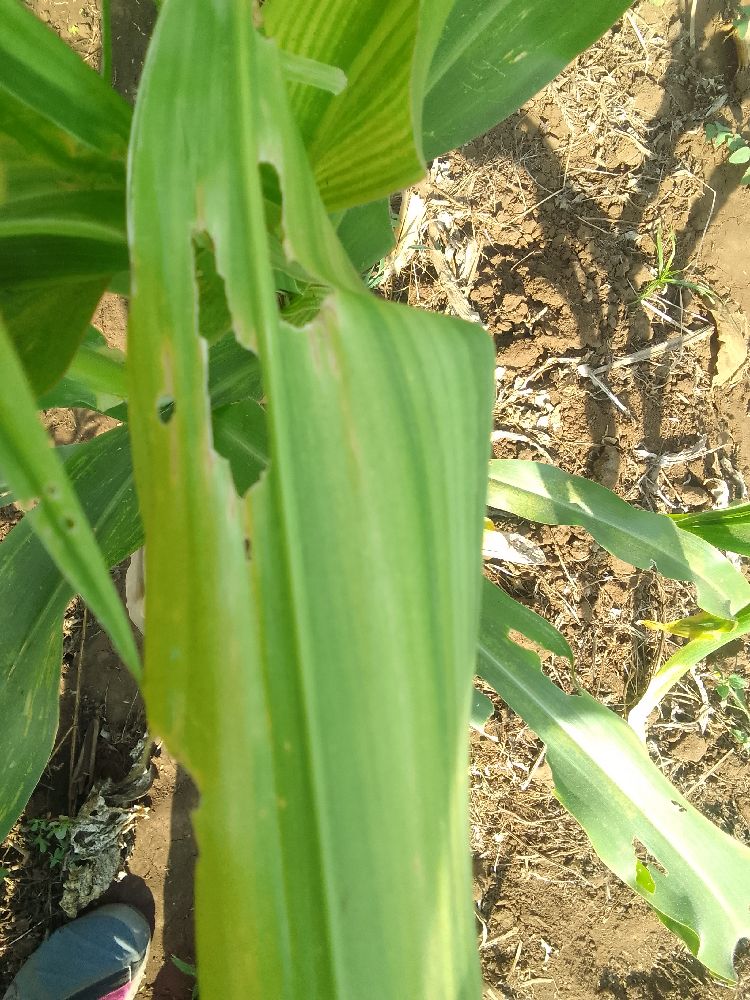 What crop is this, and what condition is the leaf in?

maize, maize lethal necrosis
